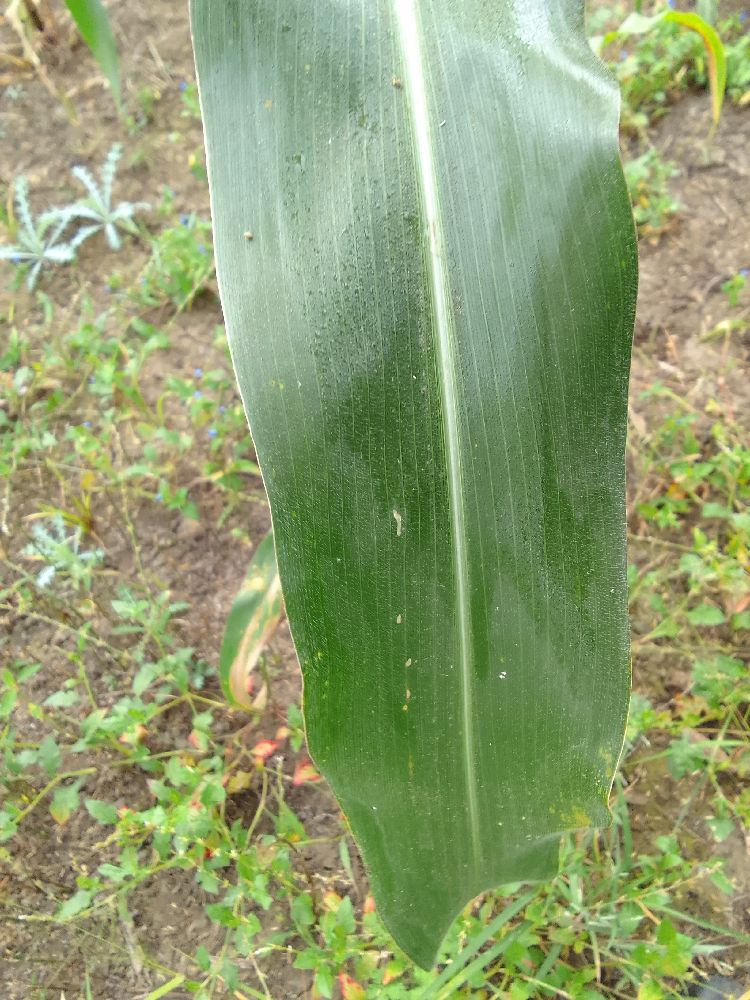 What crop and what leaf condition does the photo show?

maize, healthy
